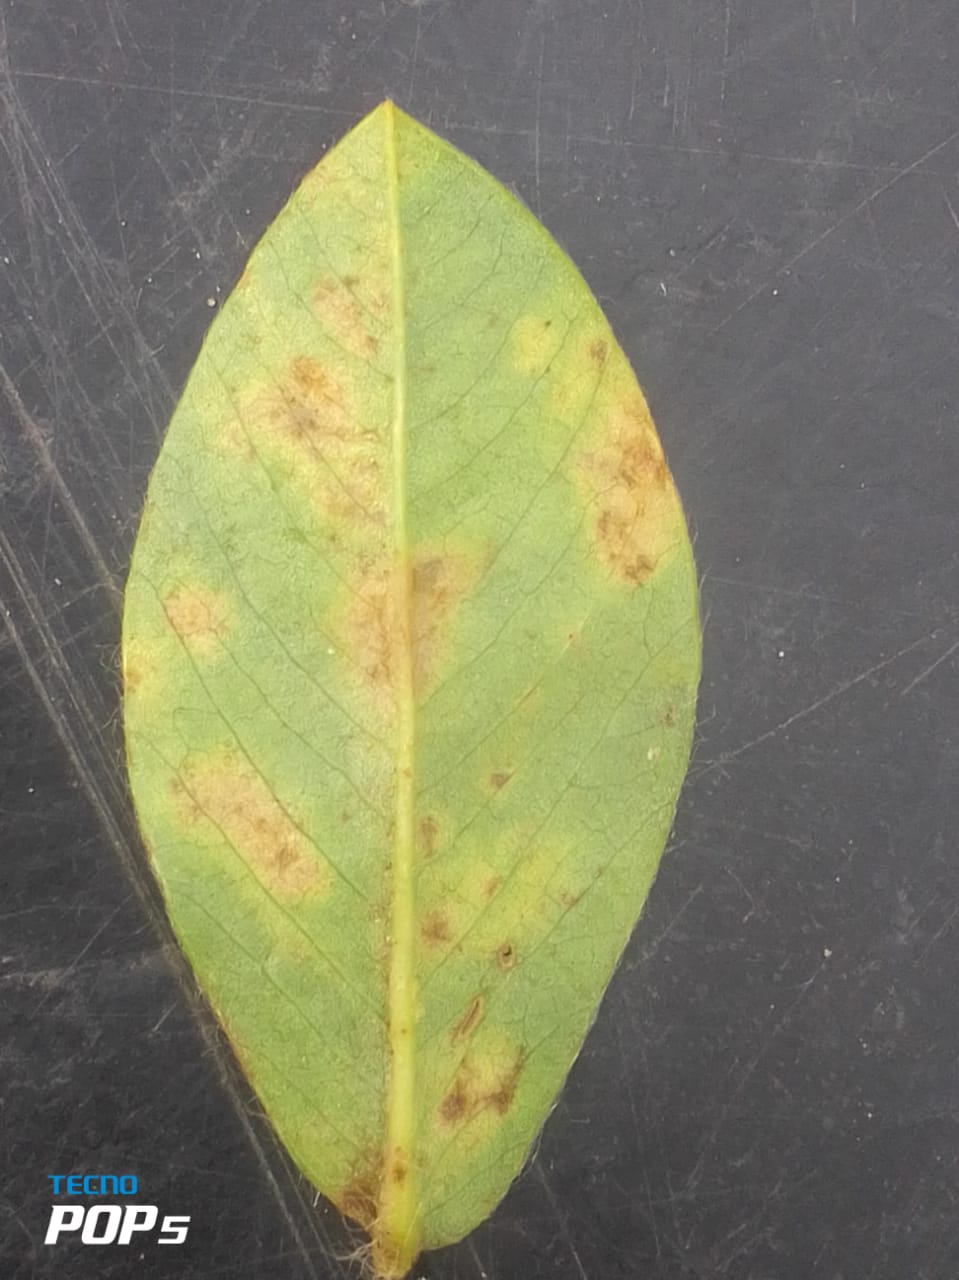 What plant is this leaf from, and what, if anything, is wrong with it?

peanut, passalora arachidicola
